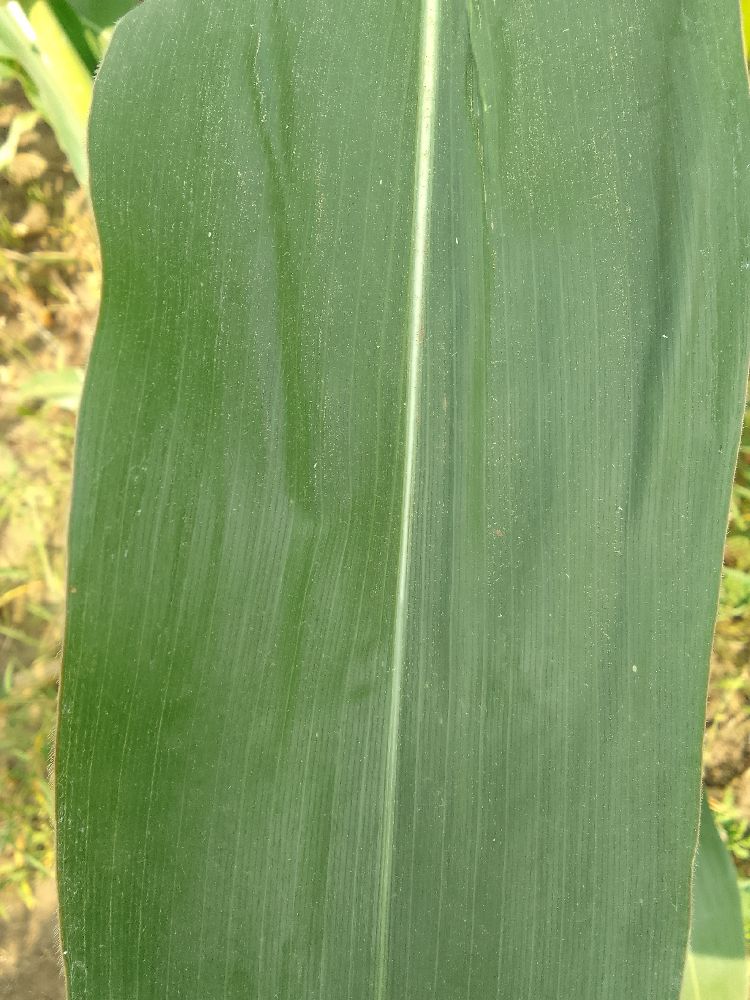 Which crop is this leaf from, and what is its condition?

maize, healthy
